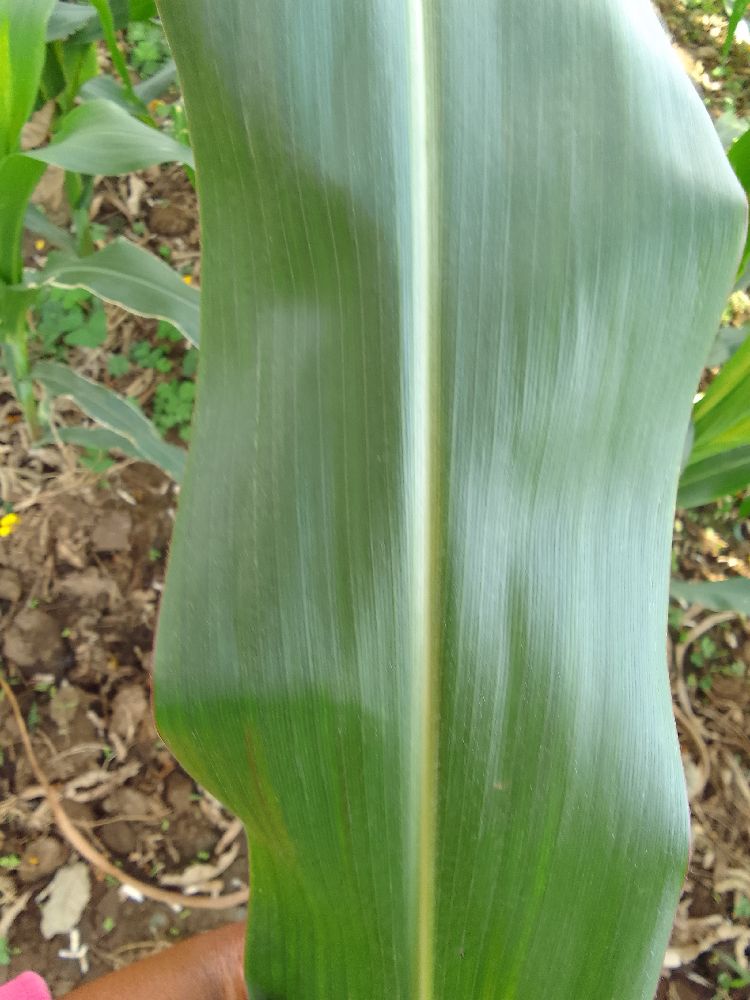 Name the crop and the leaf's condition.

maize, healthy
